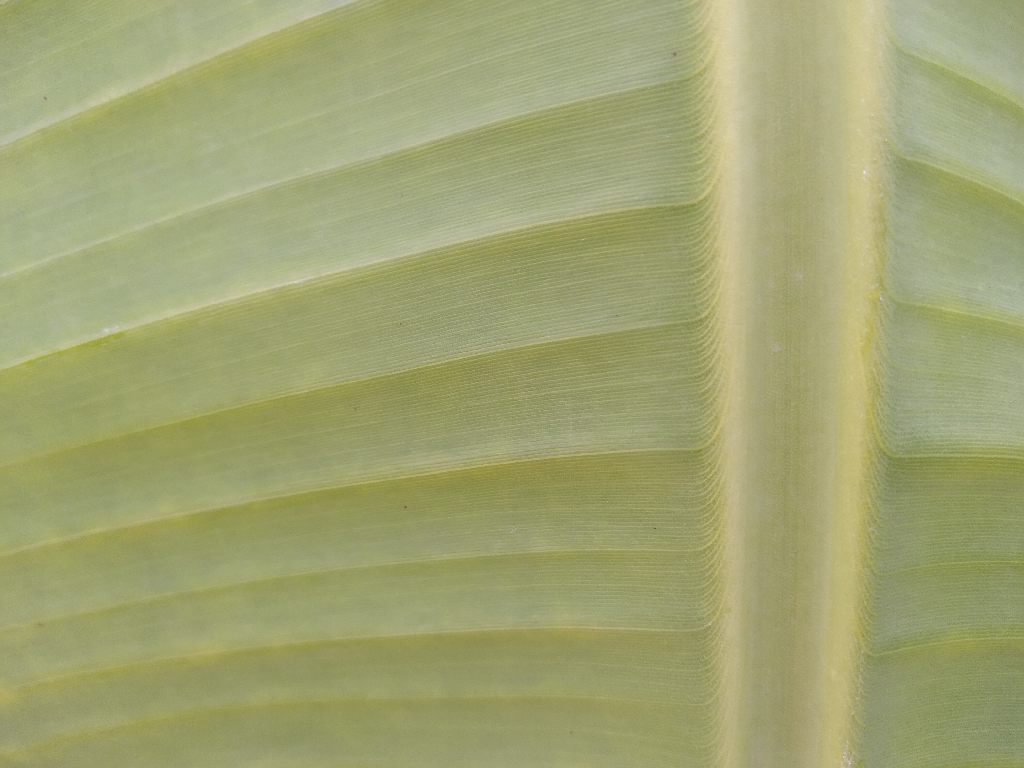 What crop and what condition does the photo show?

banana, healthy
